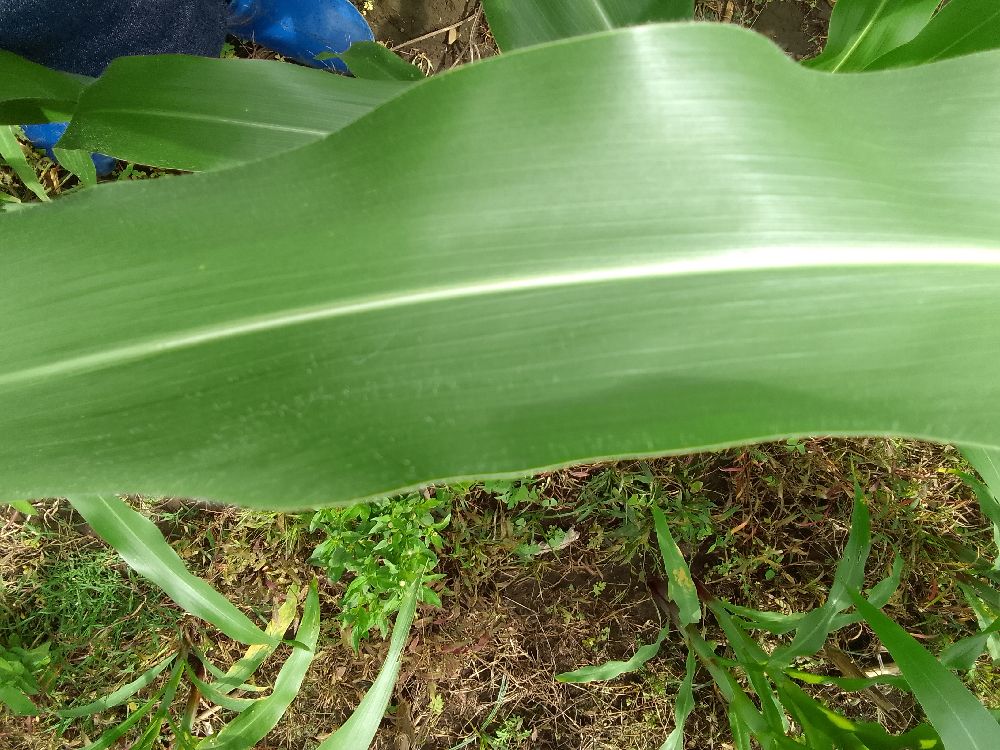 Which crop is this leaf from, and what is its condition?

maize, healthy
